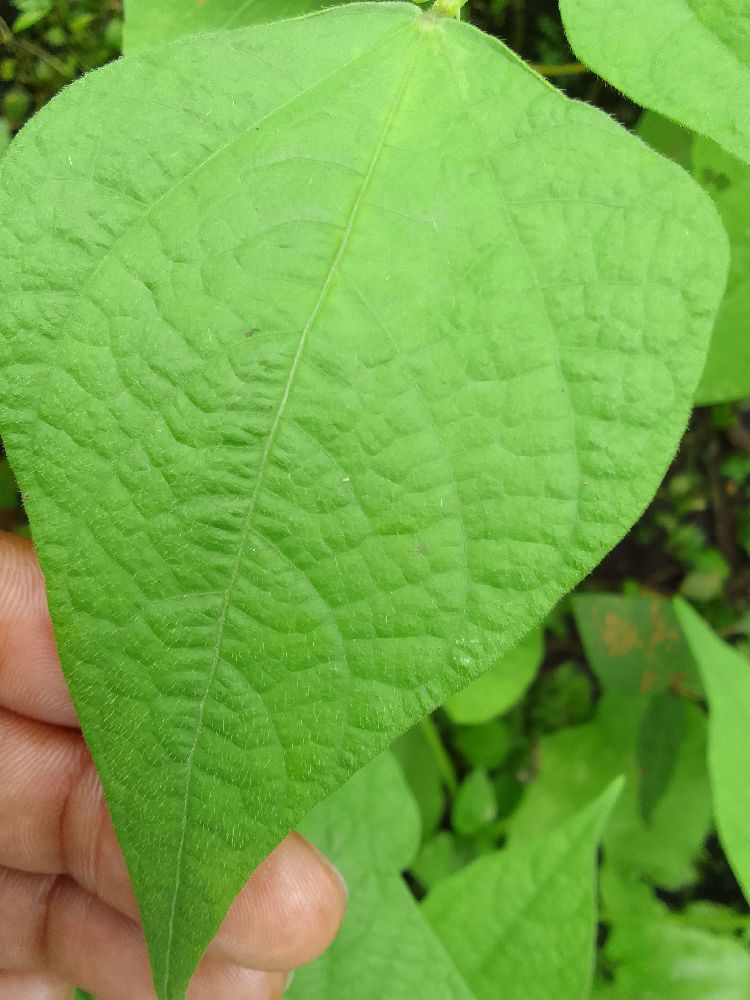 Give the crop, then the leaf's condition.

common bean, healthy
